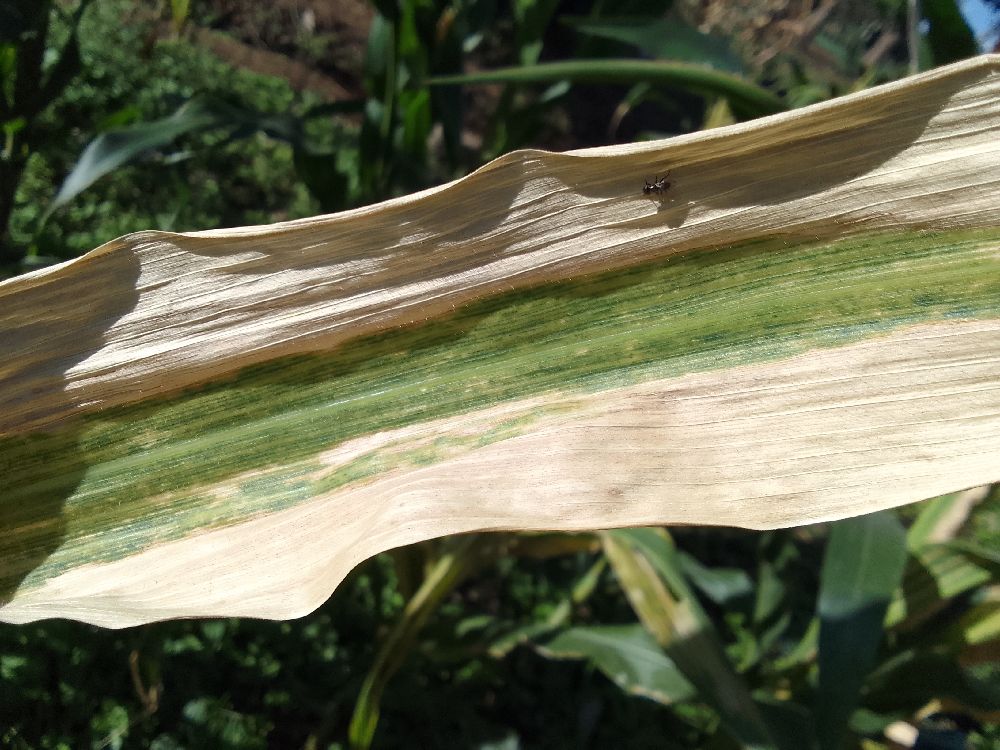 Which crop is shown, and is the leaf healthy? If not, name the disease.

maize, maize lethal necrosis
